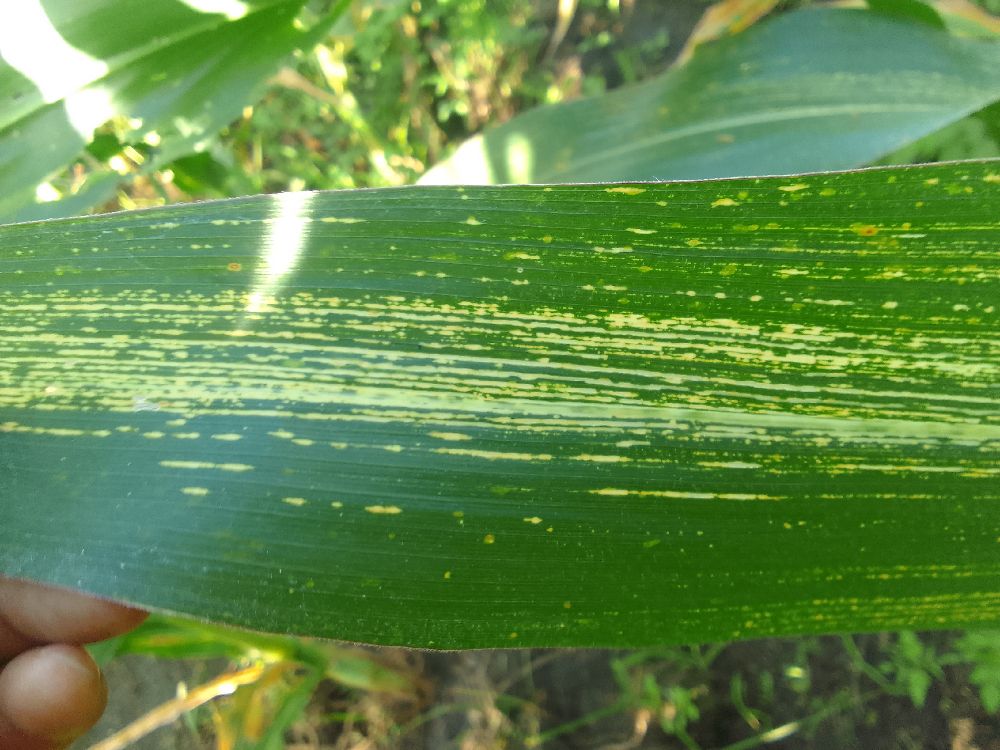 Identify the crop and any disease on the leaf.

maize, maize streak virus
